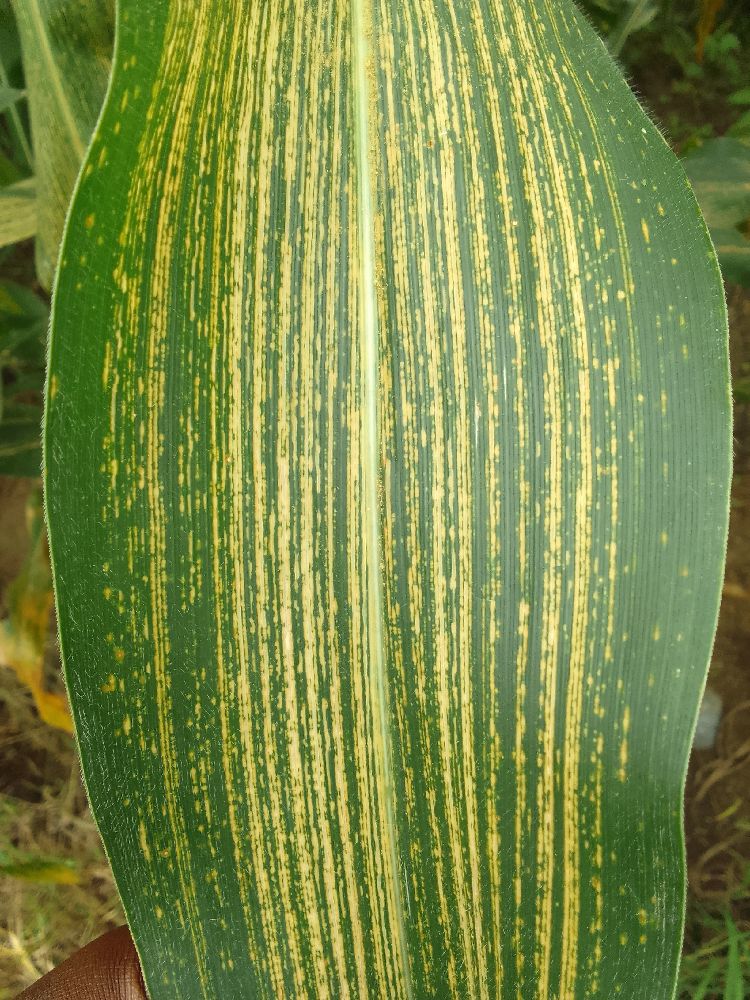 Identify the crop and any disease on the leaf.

maize, maize streak virus
